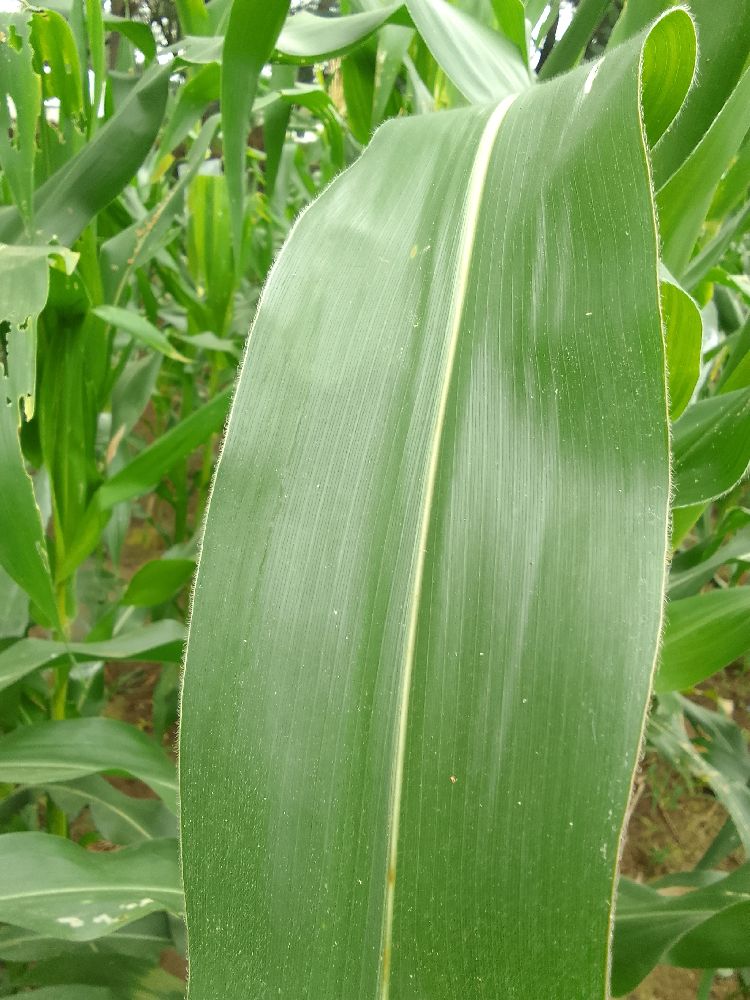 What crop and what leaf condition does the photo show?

maize, healthy
